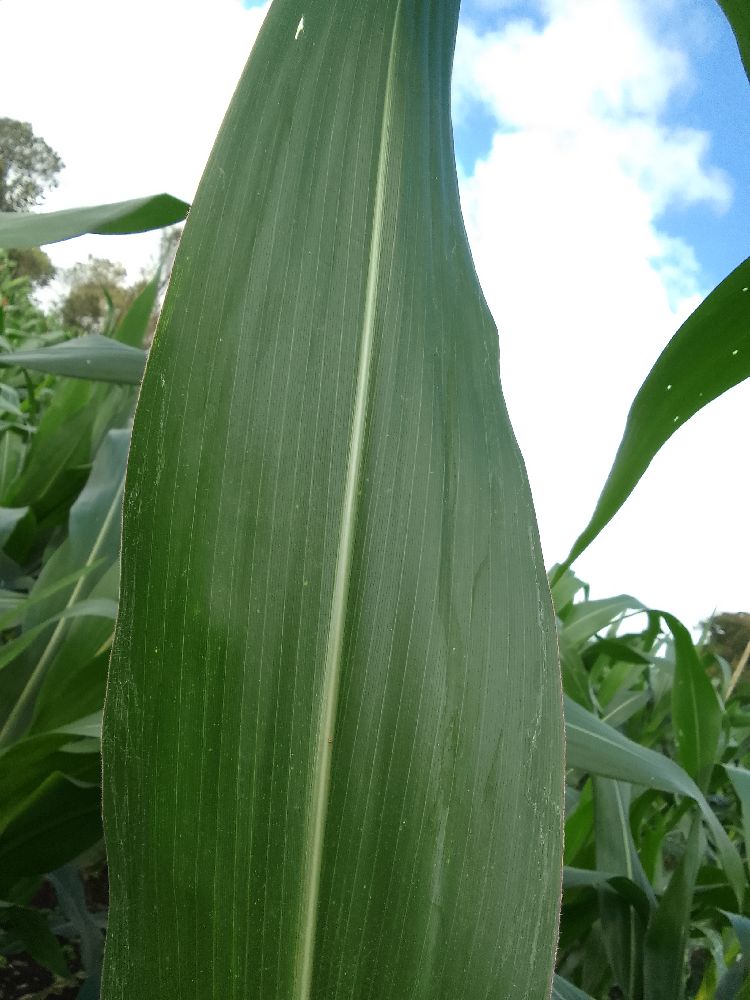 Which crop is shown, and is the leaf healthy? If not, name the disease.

maize, healthy
